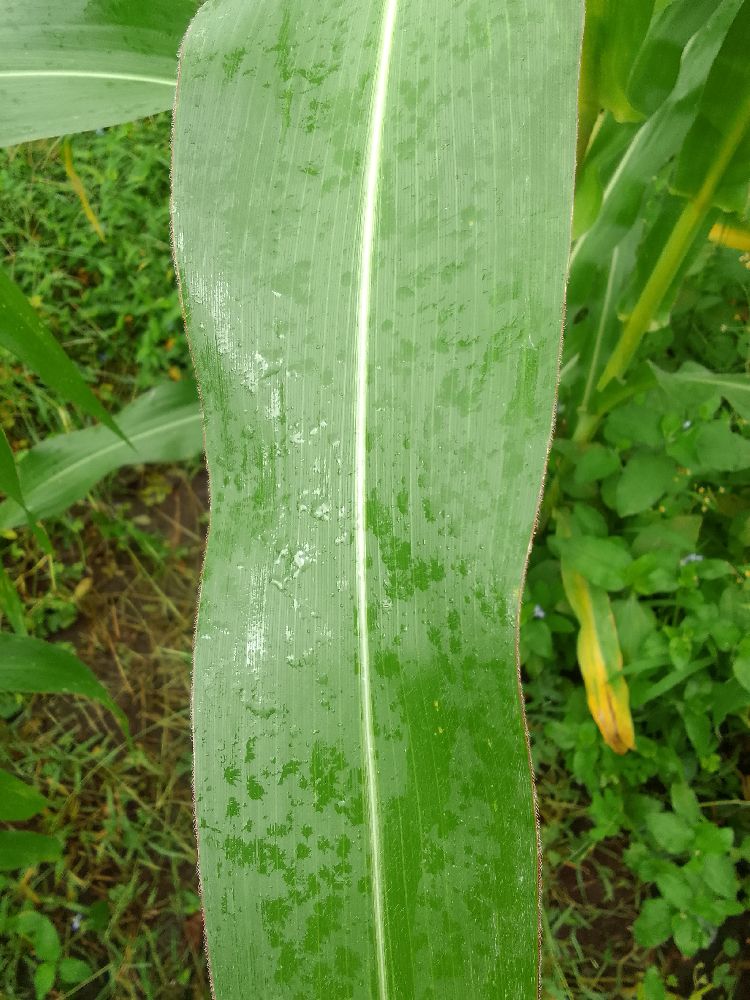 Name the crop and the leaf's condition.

maize, healthy
